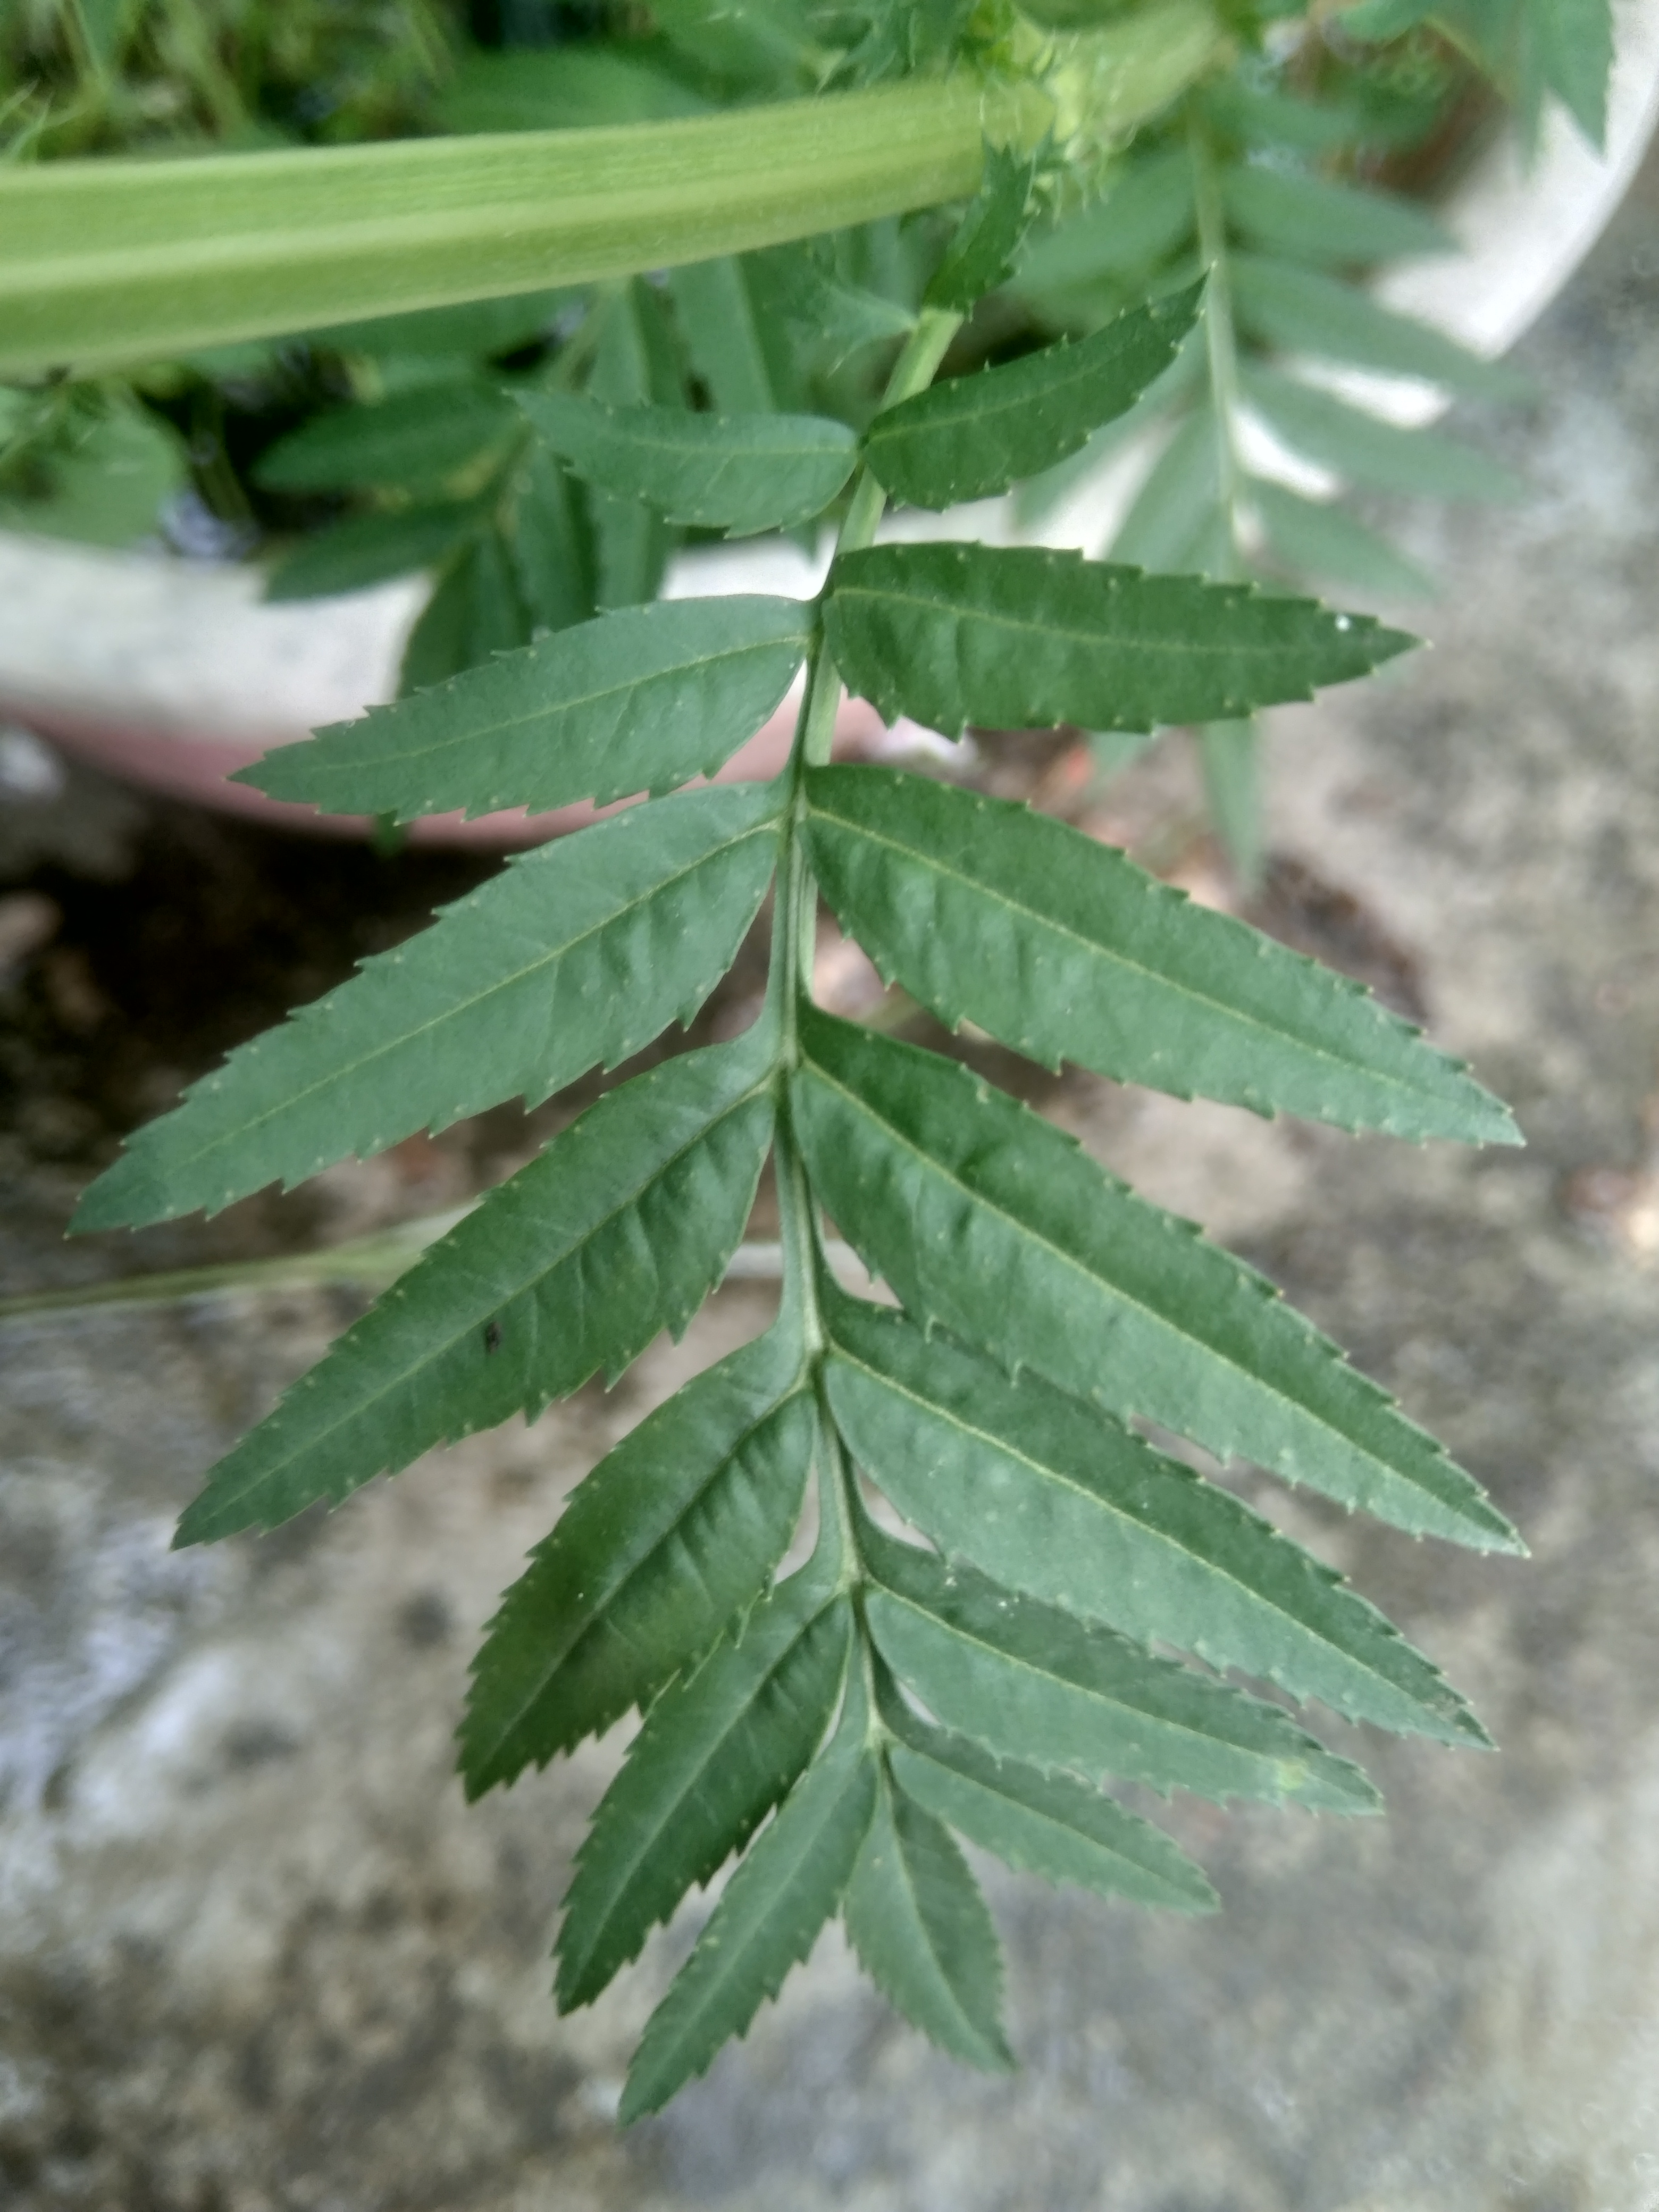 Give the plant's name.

marigold
